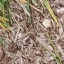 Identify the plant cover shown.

grass
